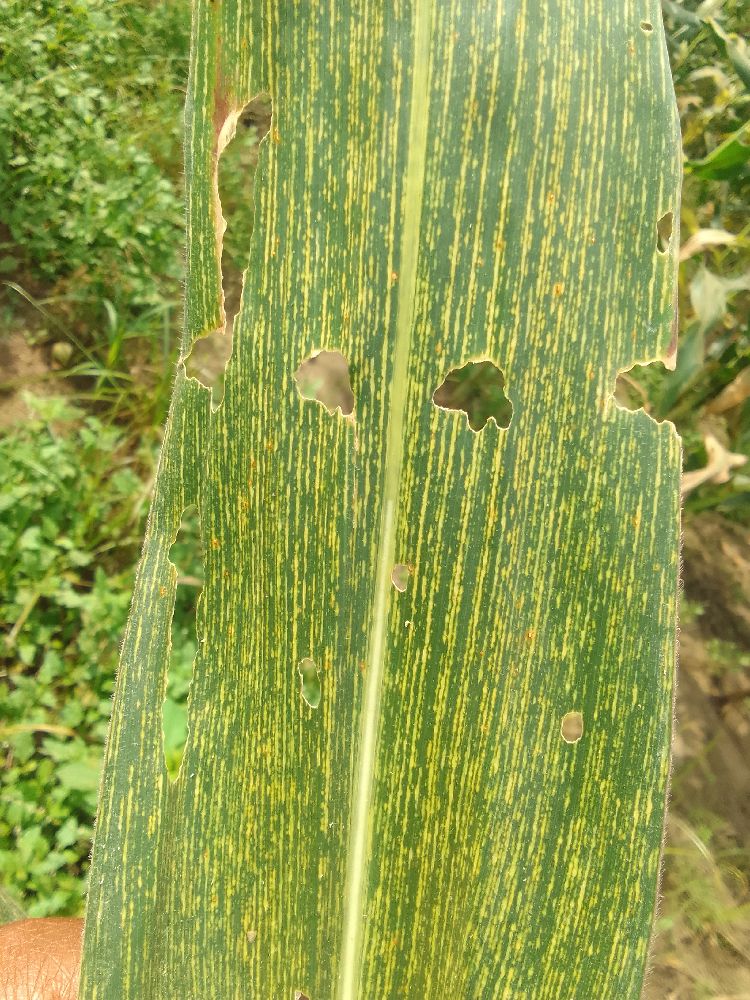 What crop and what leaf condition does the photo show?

maize, maize streak virus
